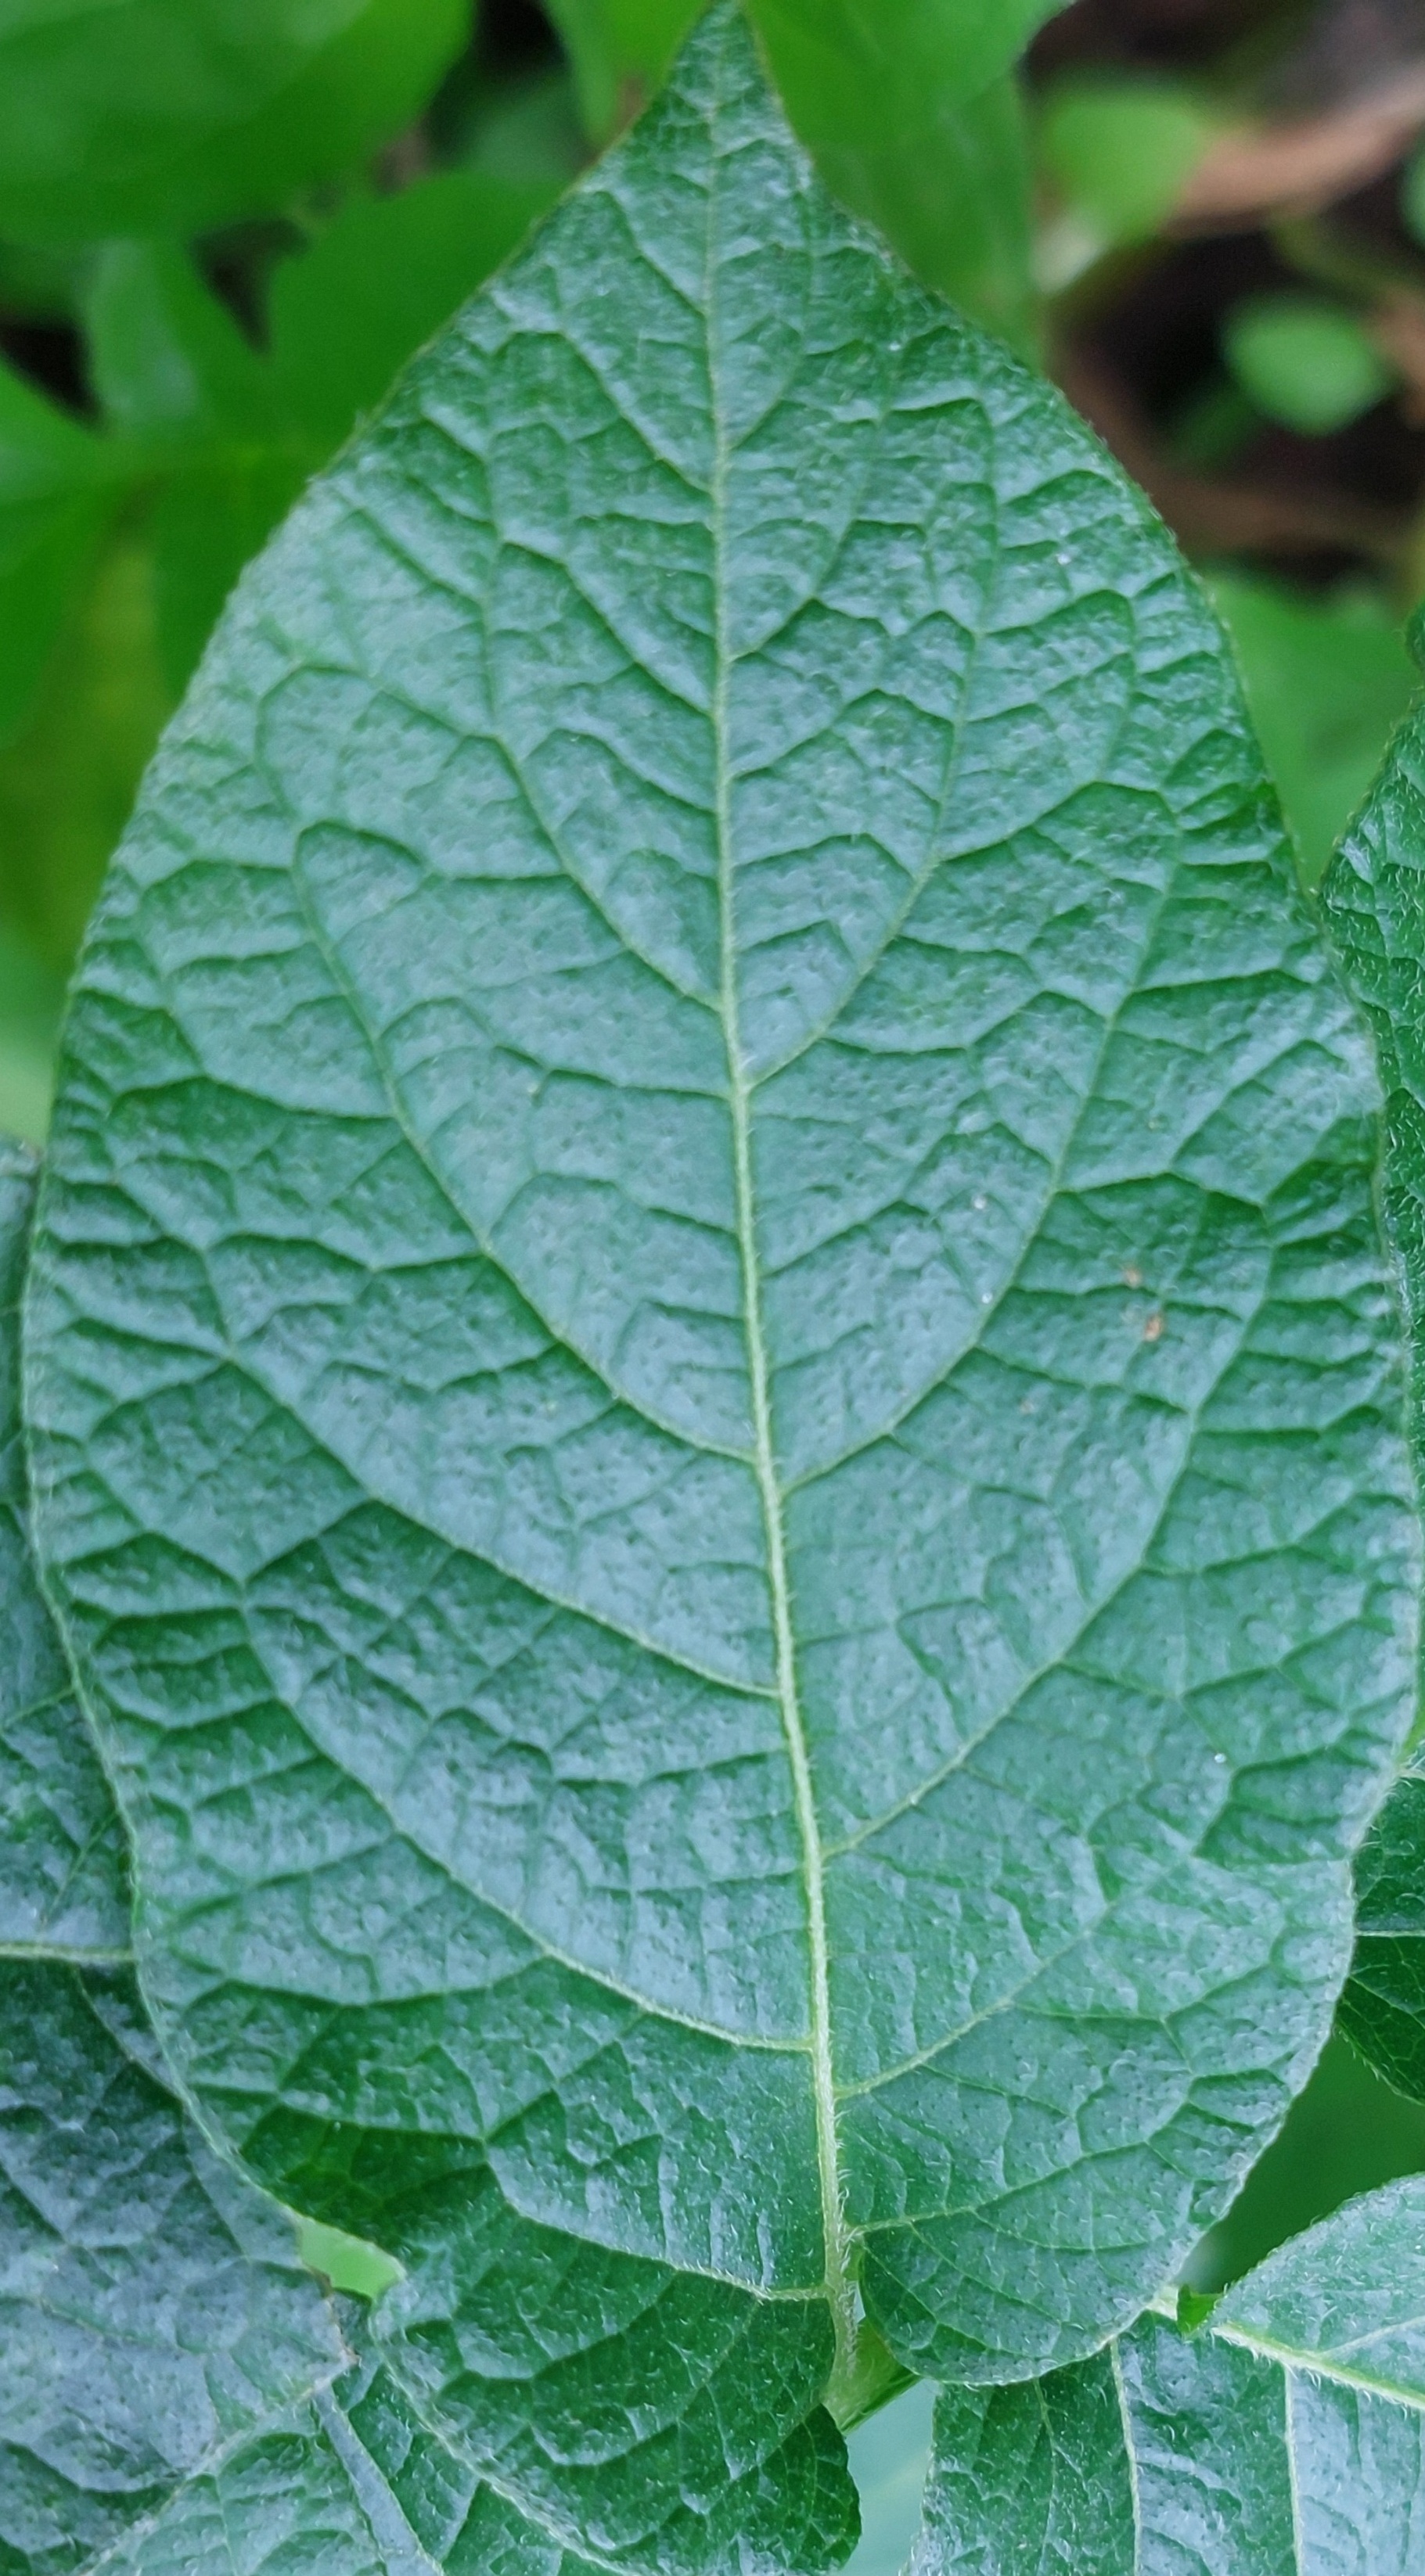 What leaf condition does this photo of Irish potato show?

healthy
